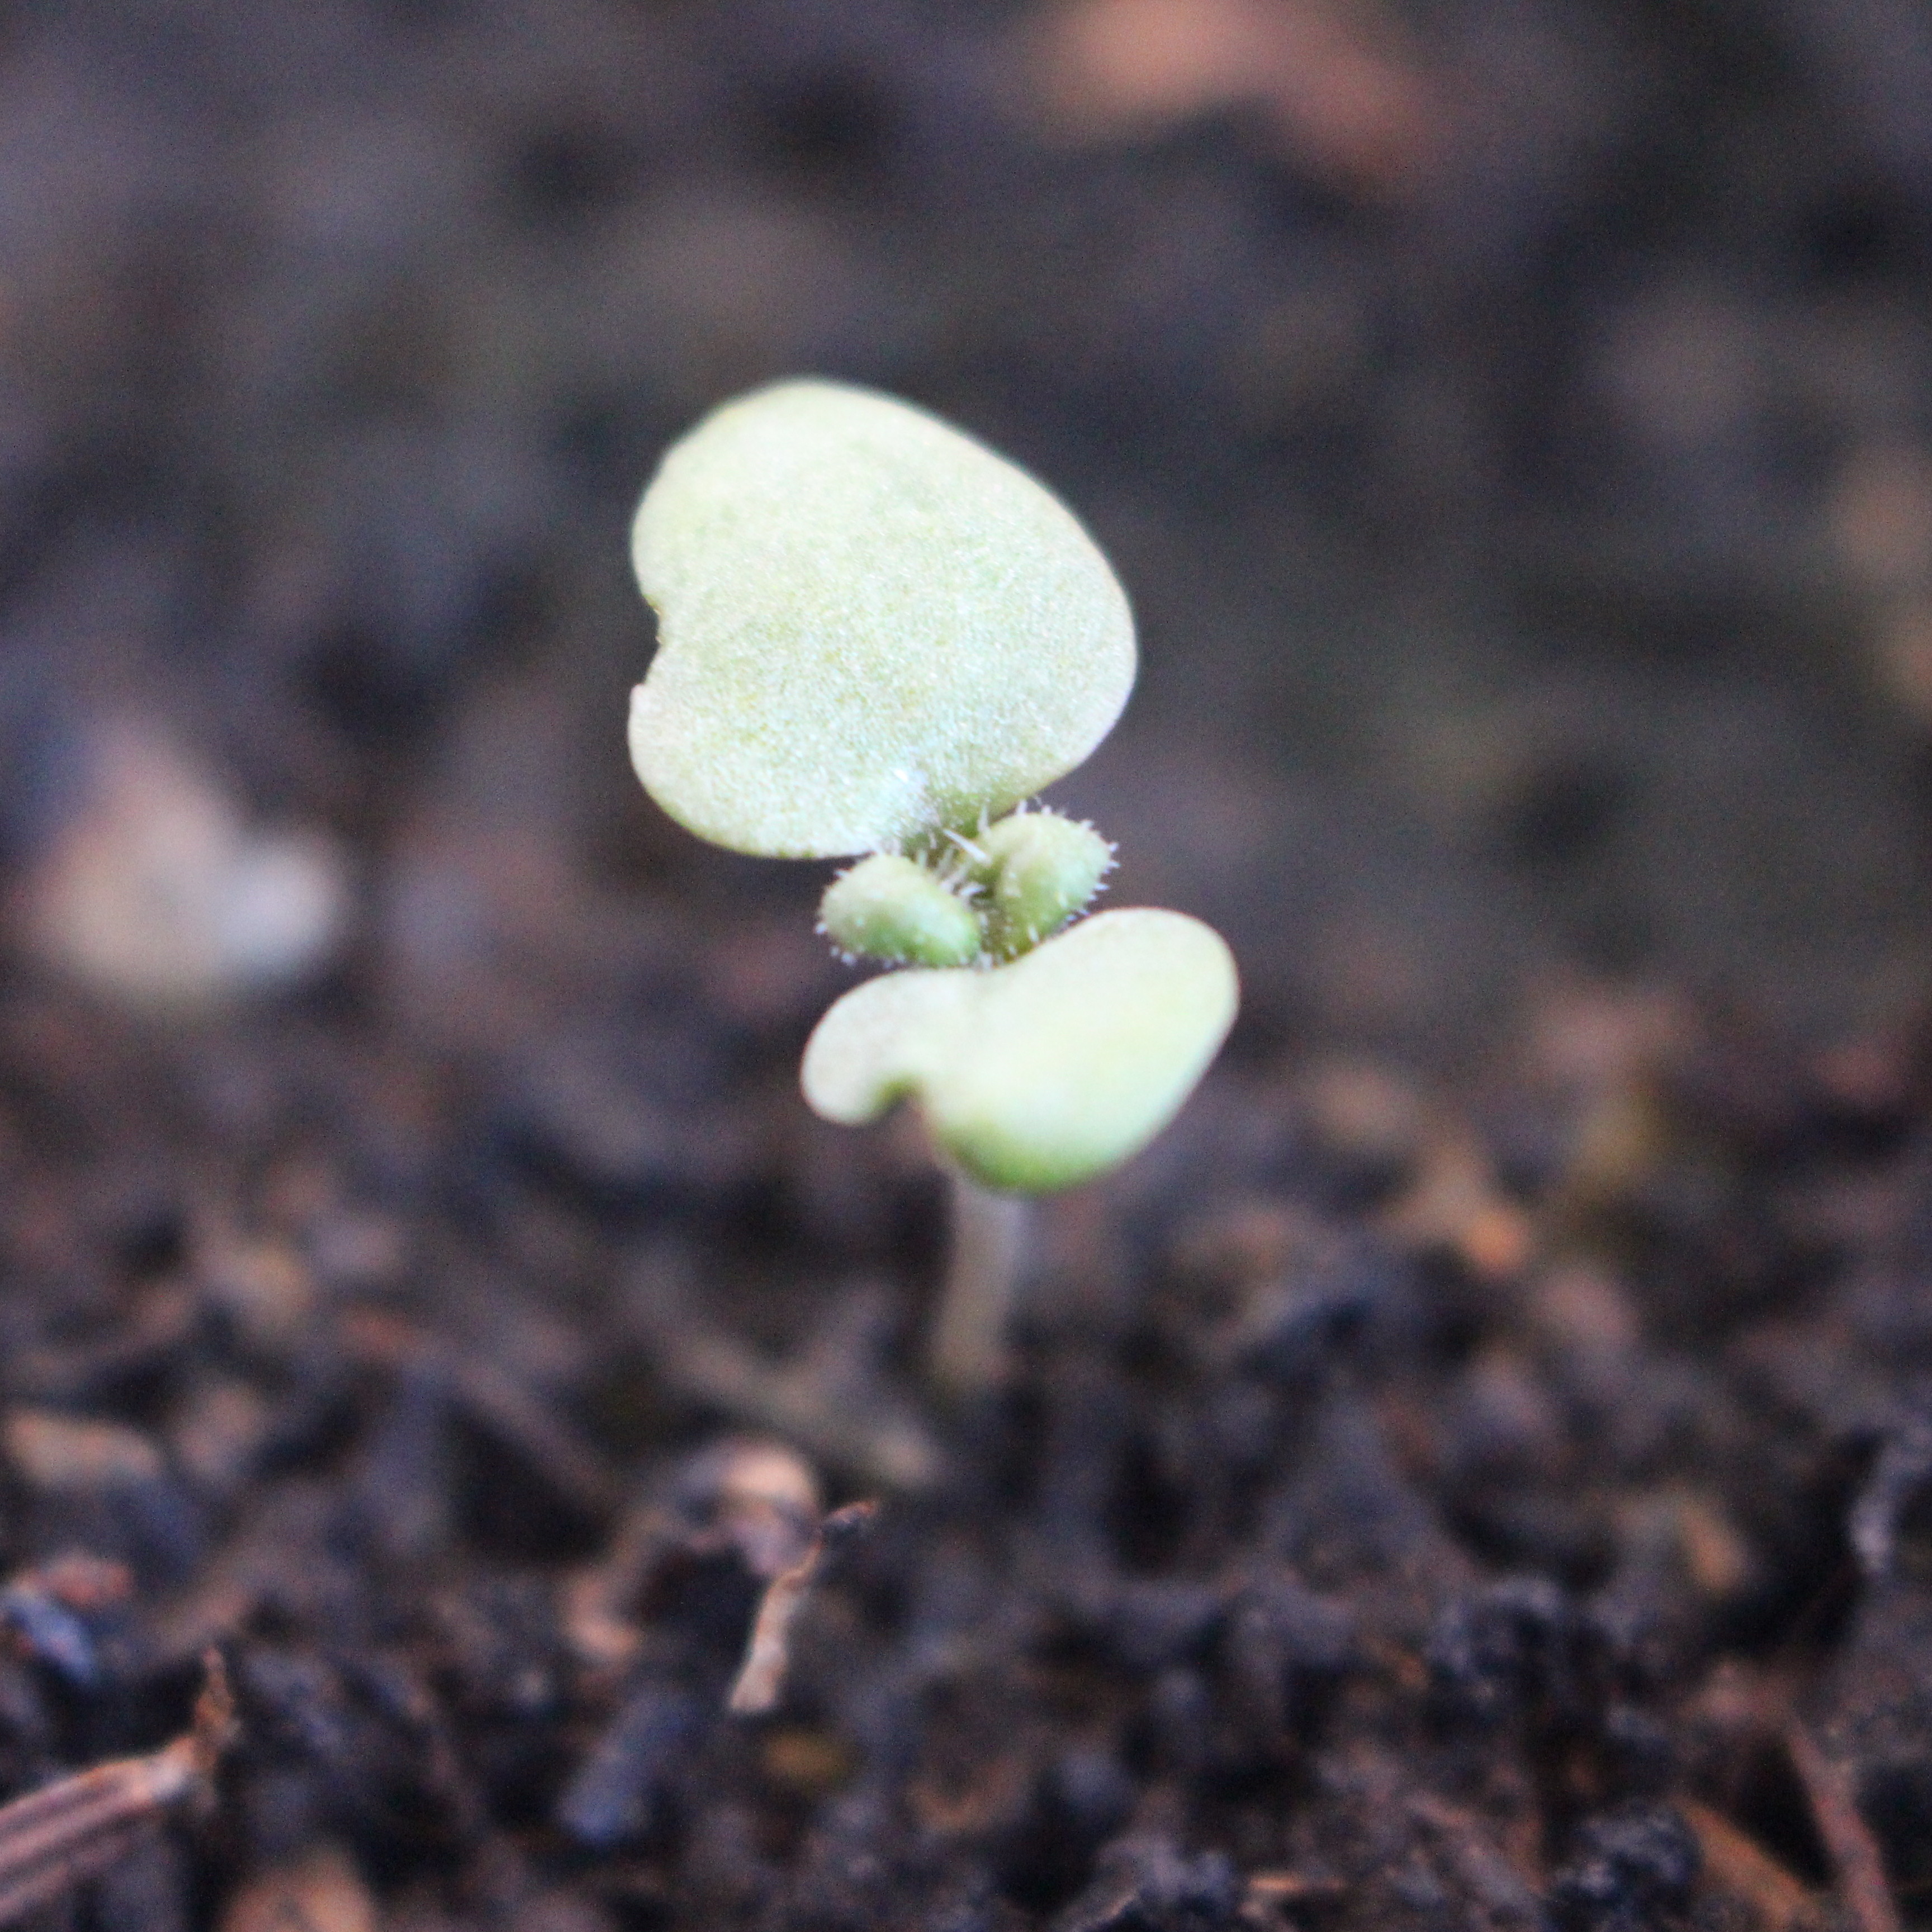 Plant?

Veronica persica
